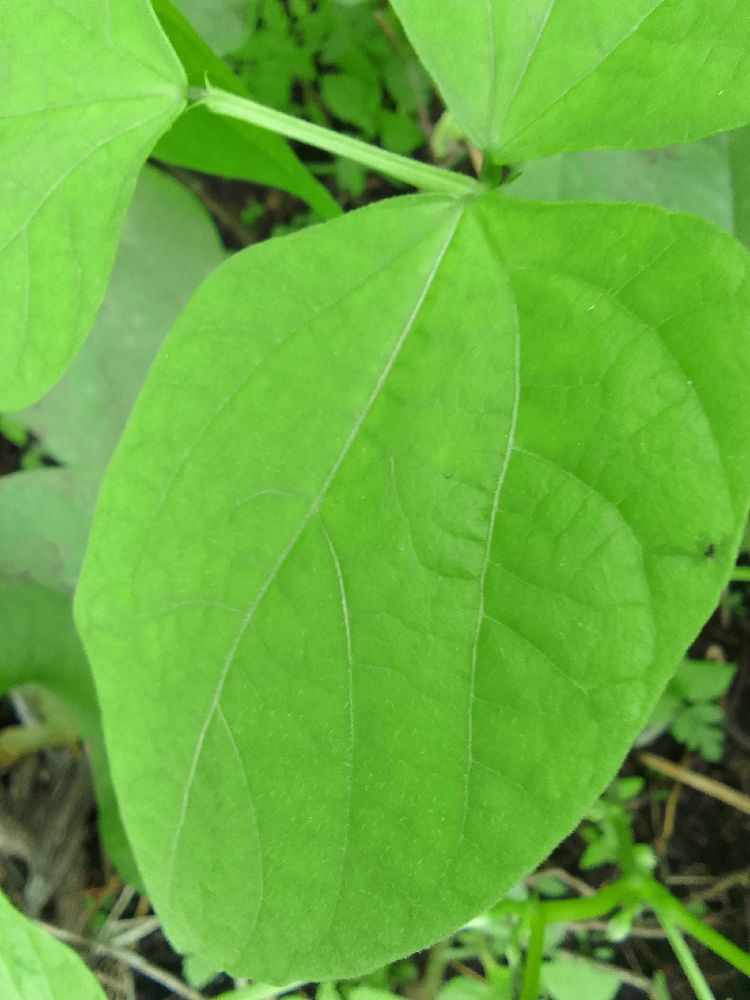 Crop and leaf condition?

common bean, healthy
